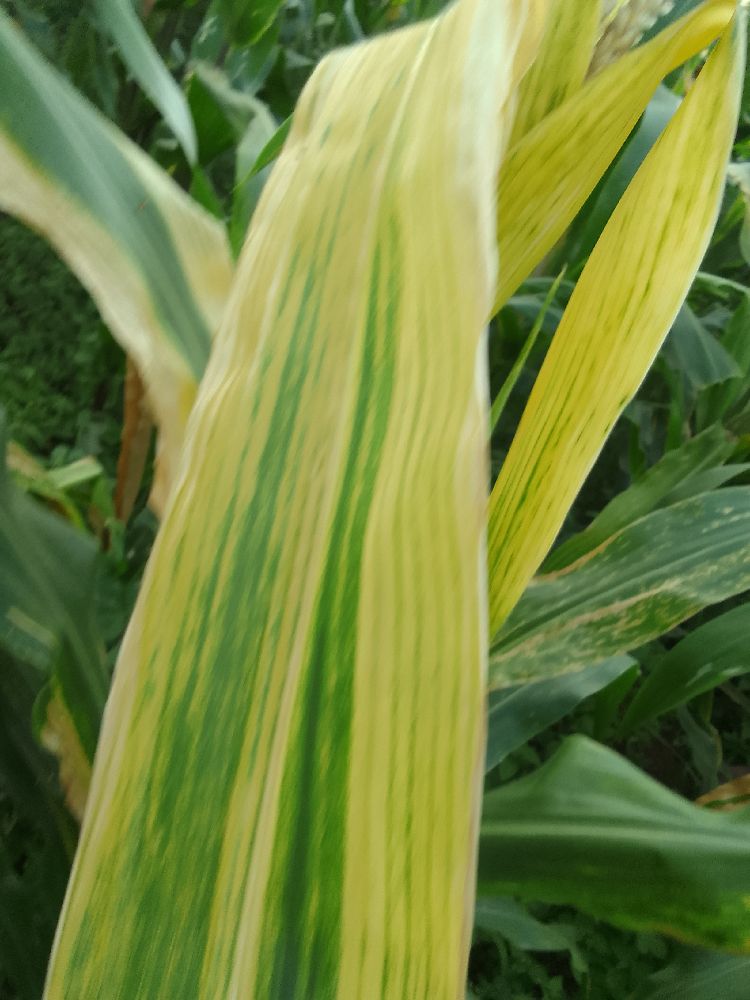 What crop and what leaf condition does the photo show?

maize, maize lethal necrosis
